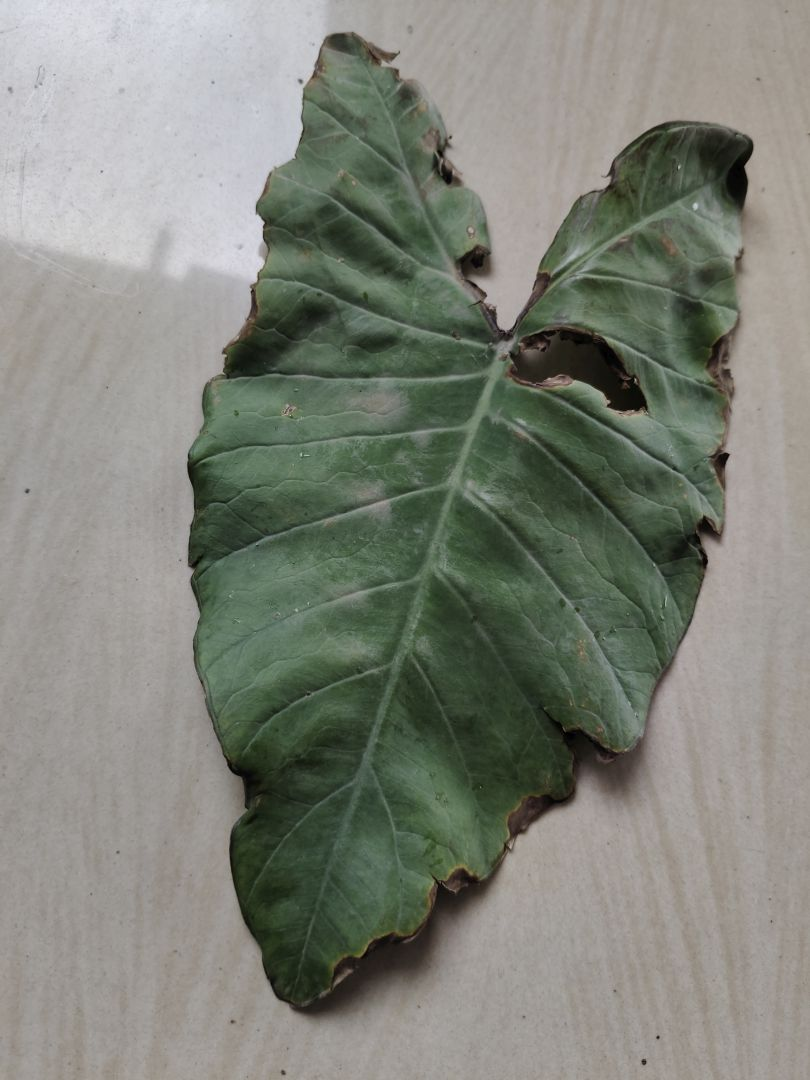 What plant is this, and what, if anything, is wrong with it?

taro, leaf blight
